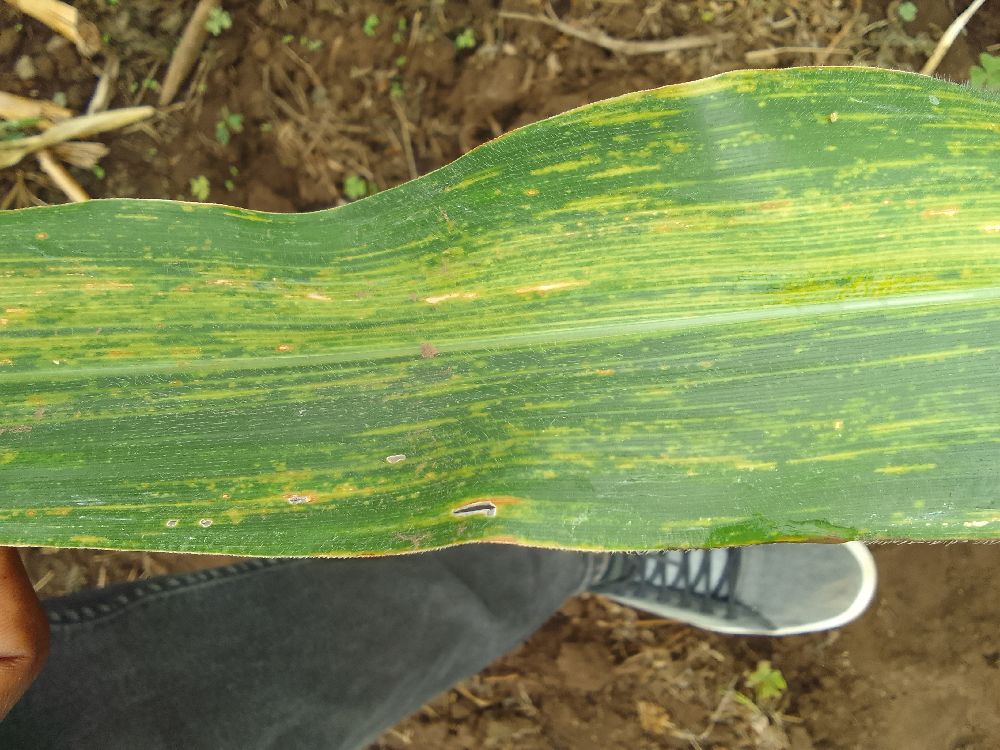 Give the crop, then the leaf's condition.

maize, maize lethal necrosis
